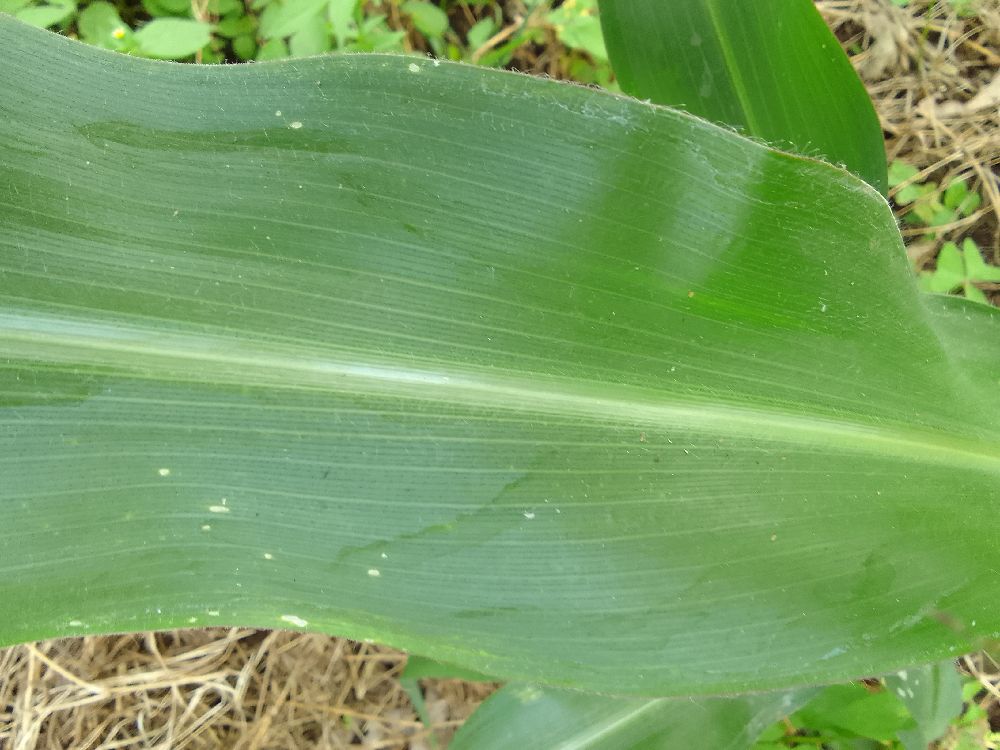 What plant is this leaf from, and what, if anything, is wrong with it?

maize, healthy
